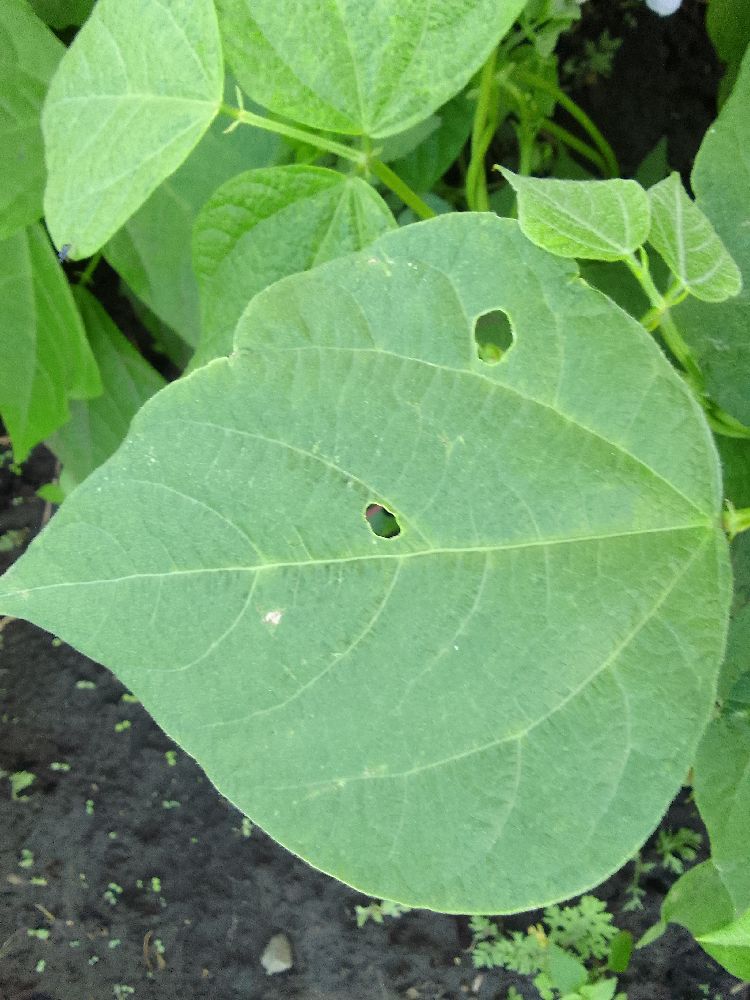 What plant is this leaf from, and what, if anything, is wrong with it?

common bean, healthy
